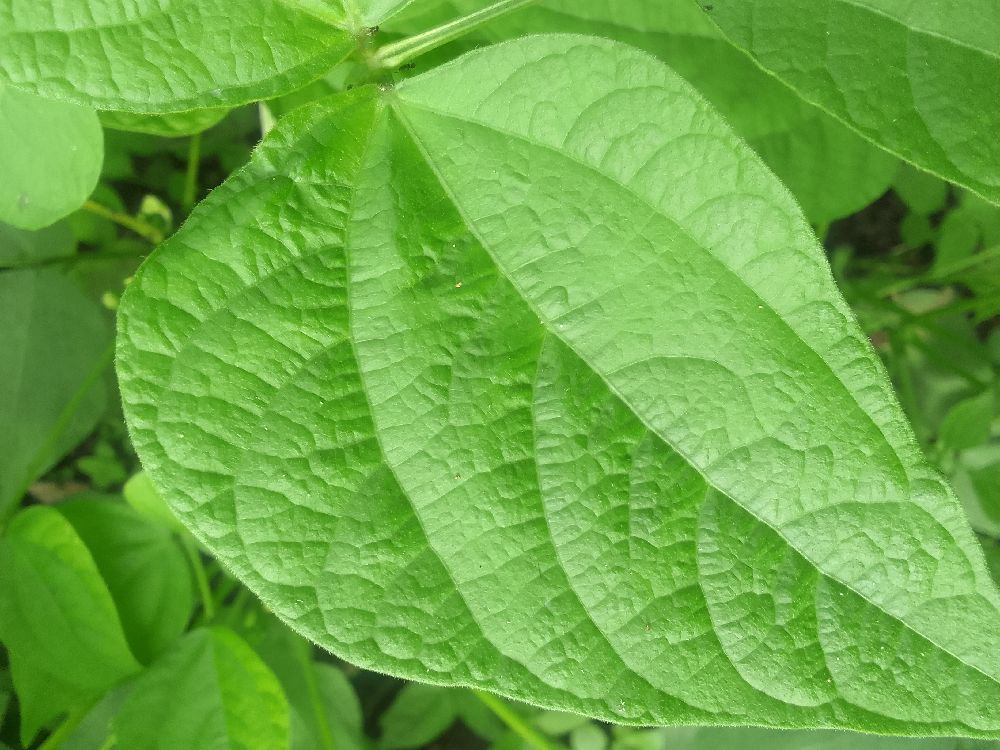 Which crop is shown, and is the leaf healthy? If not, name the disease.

common bean, healthy
